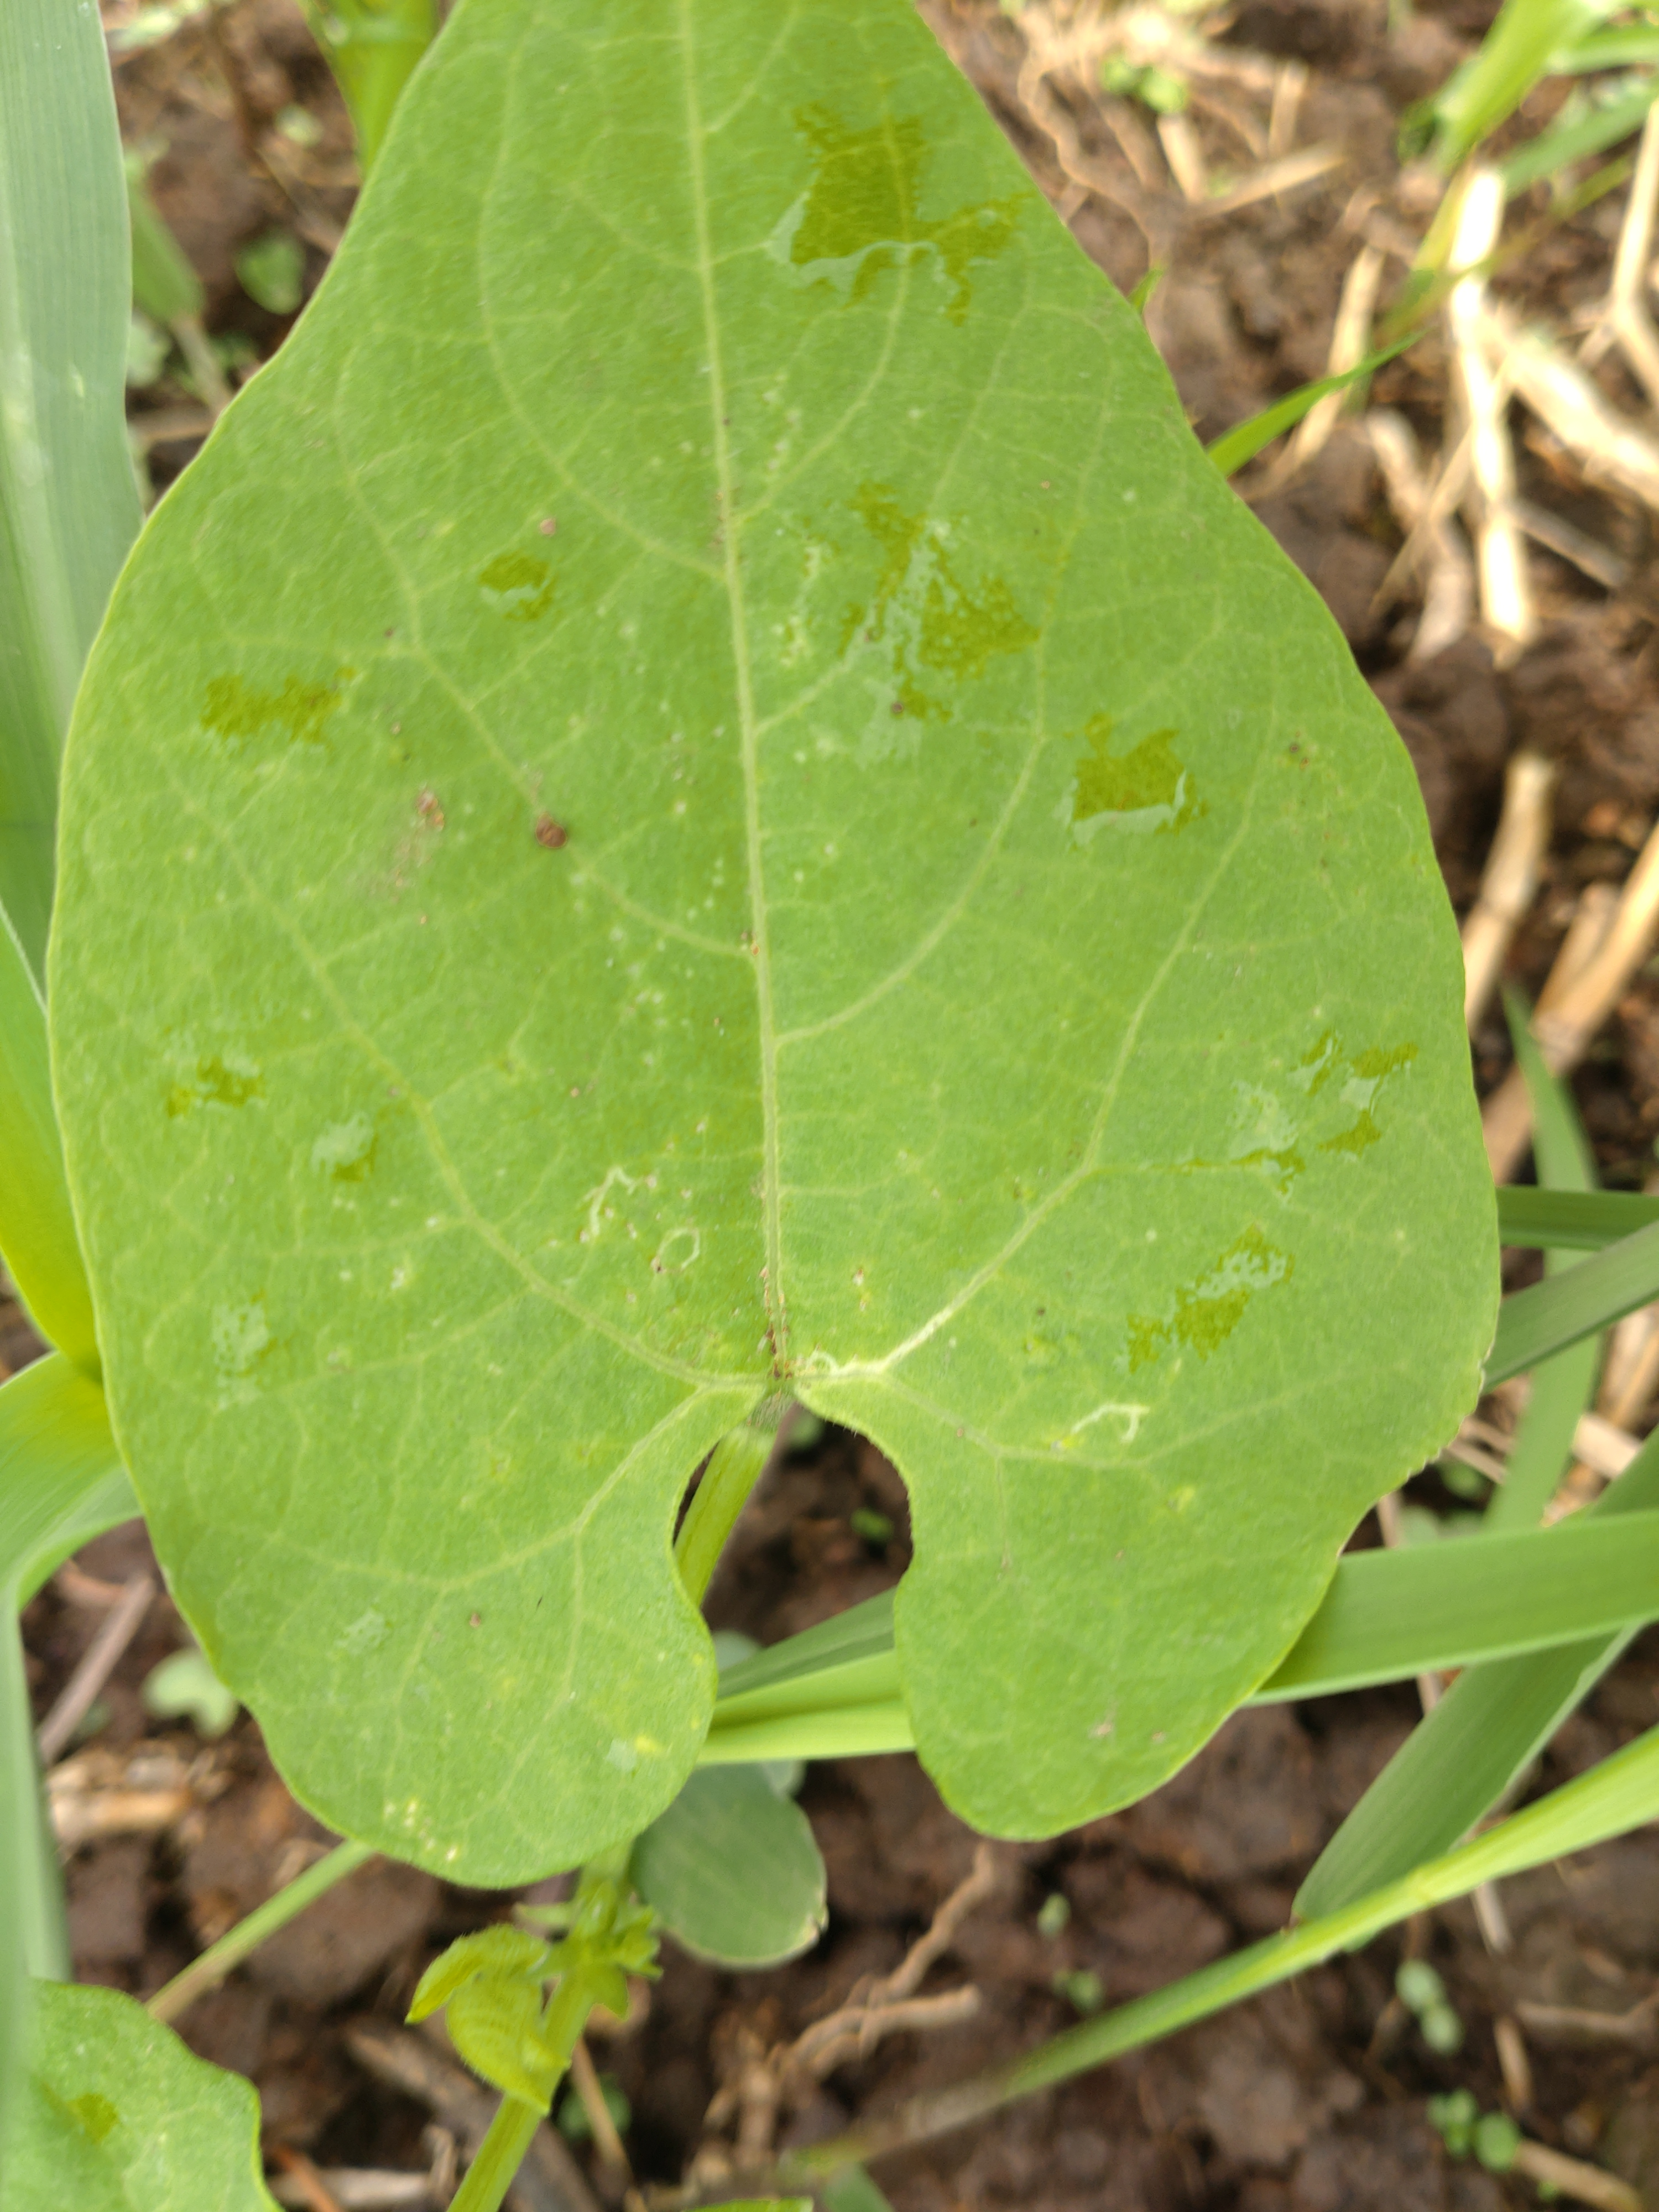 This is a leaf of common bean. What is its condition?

healthy
